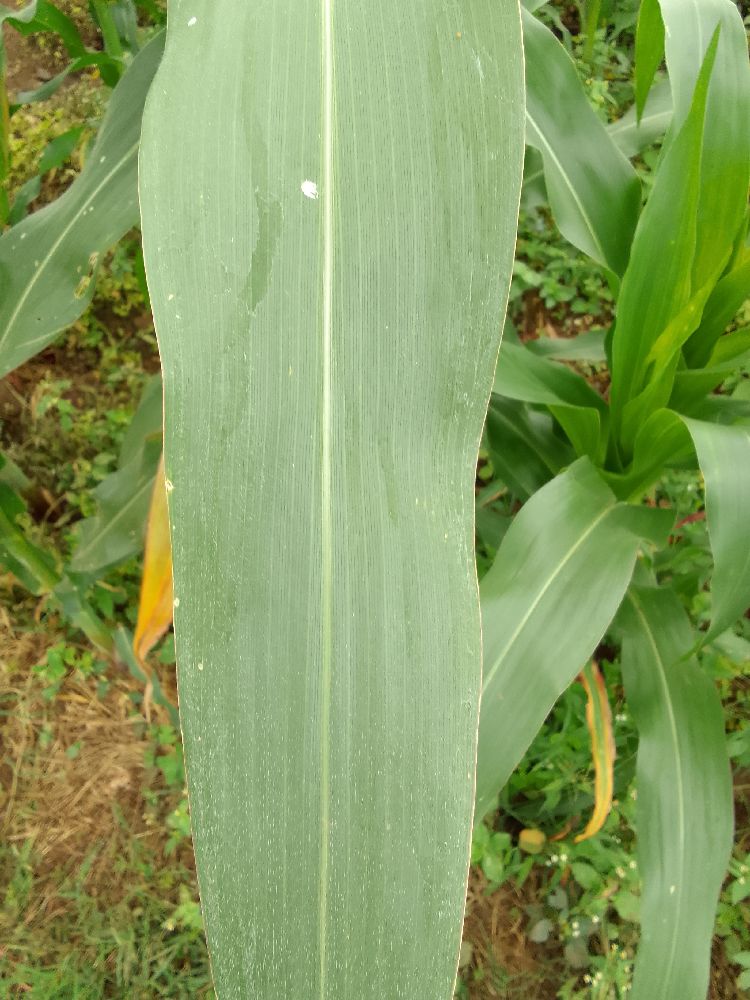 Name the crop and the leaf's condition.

maize, healthy
